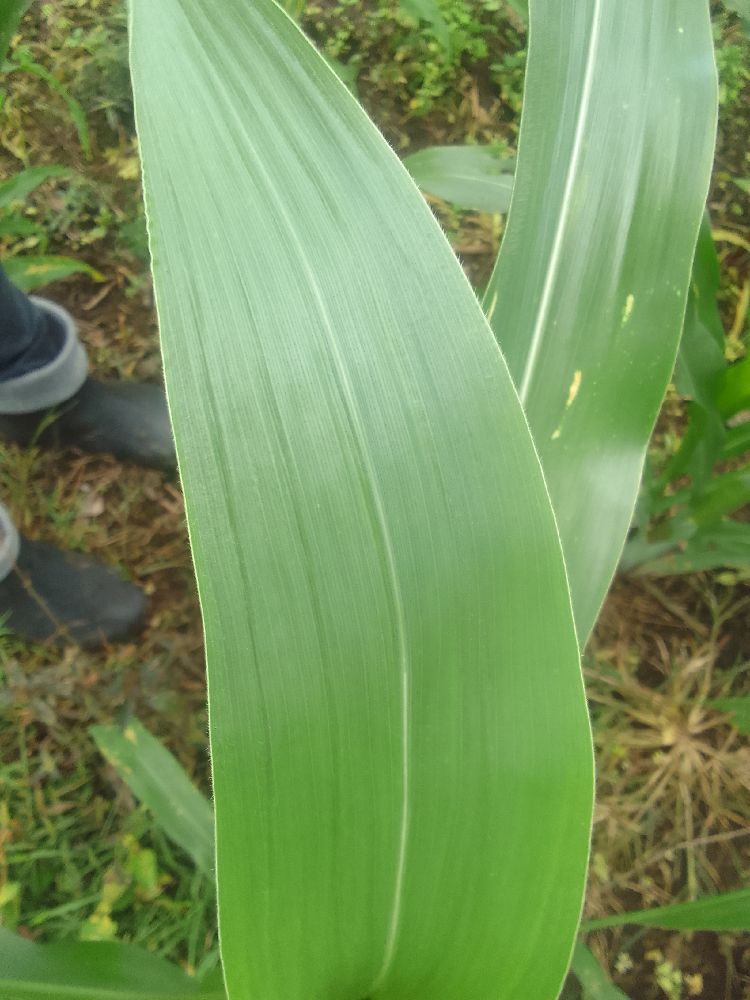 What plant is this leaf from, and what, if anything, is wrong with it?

maize, healthy
